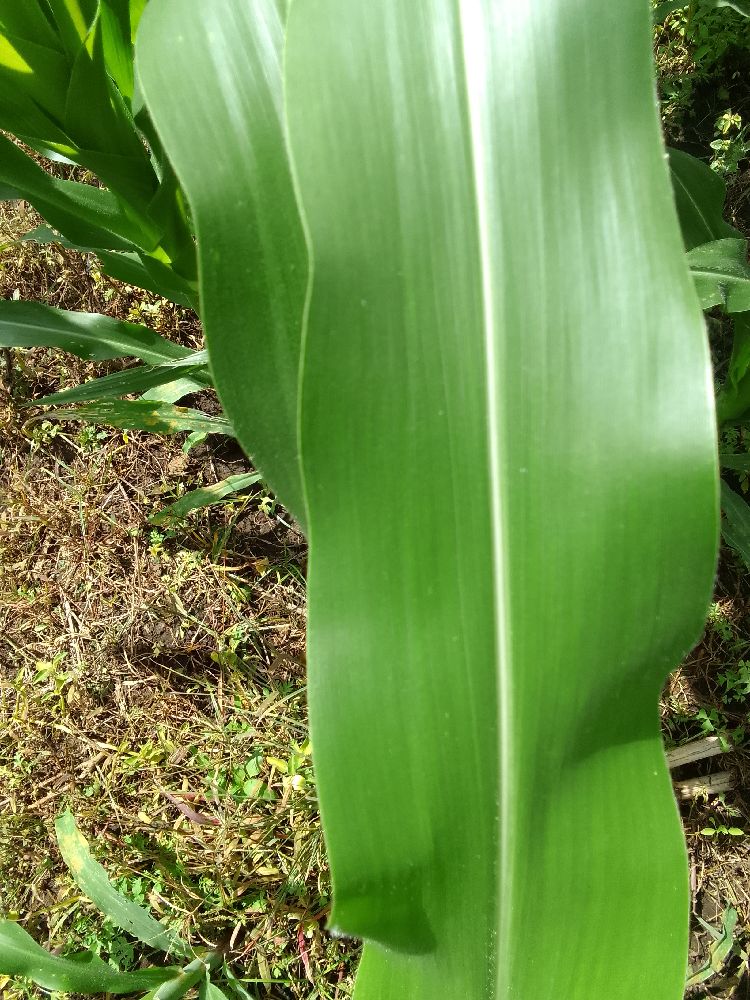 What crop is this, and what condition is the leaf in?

maize, healthy
